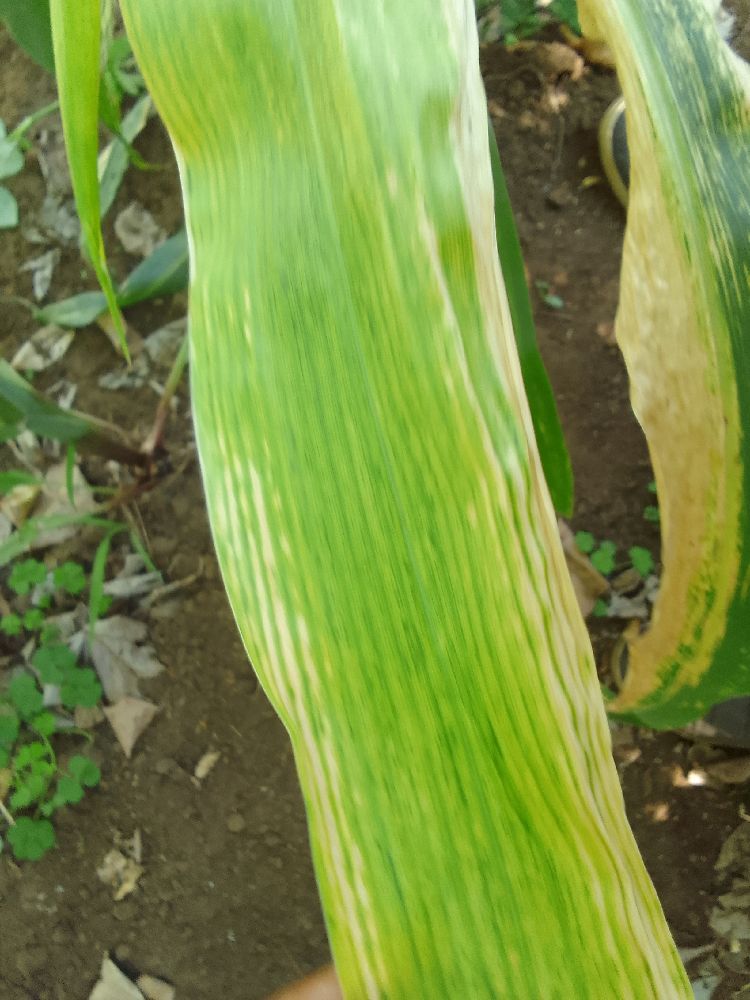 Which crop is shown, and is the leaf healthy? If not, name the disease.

maize, maize lethal necrosis
